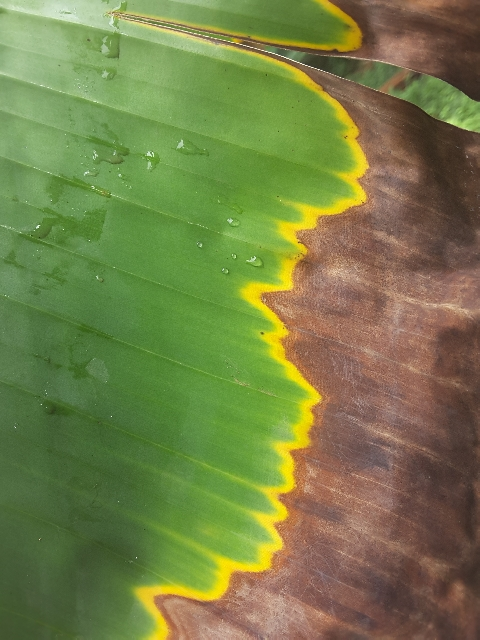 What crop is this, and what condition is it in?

banana, fusarium wilt race 1
